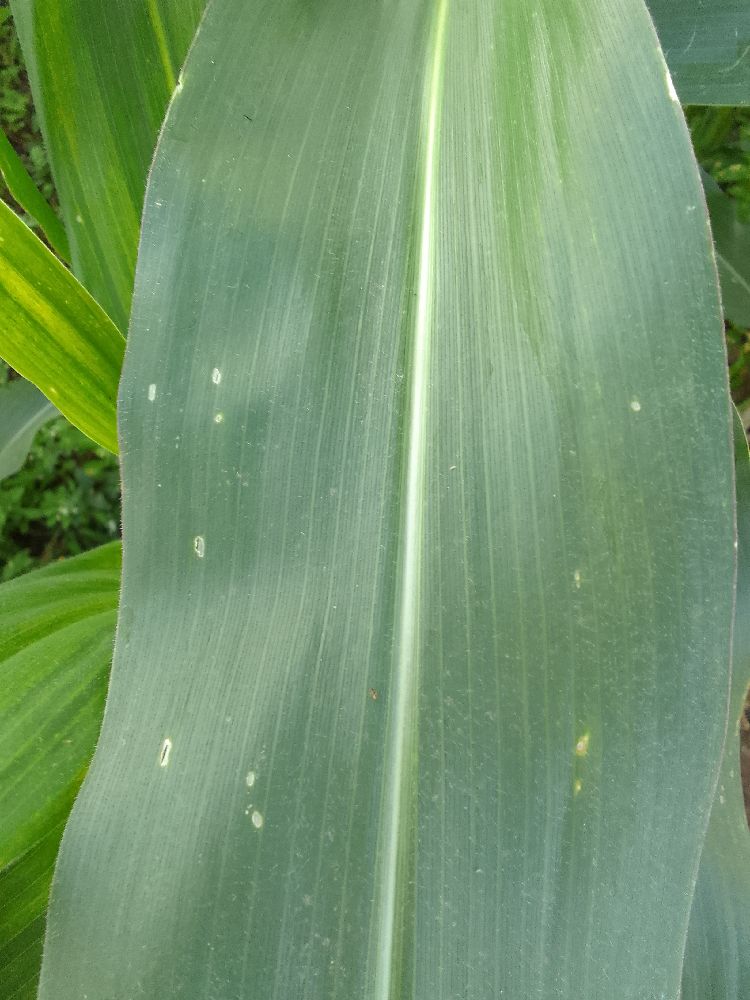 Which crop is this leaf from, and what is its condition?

maize, healthy
